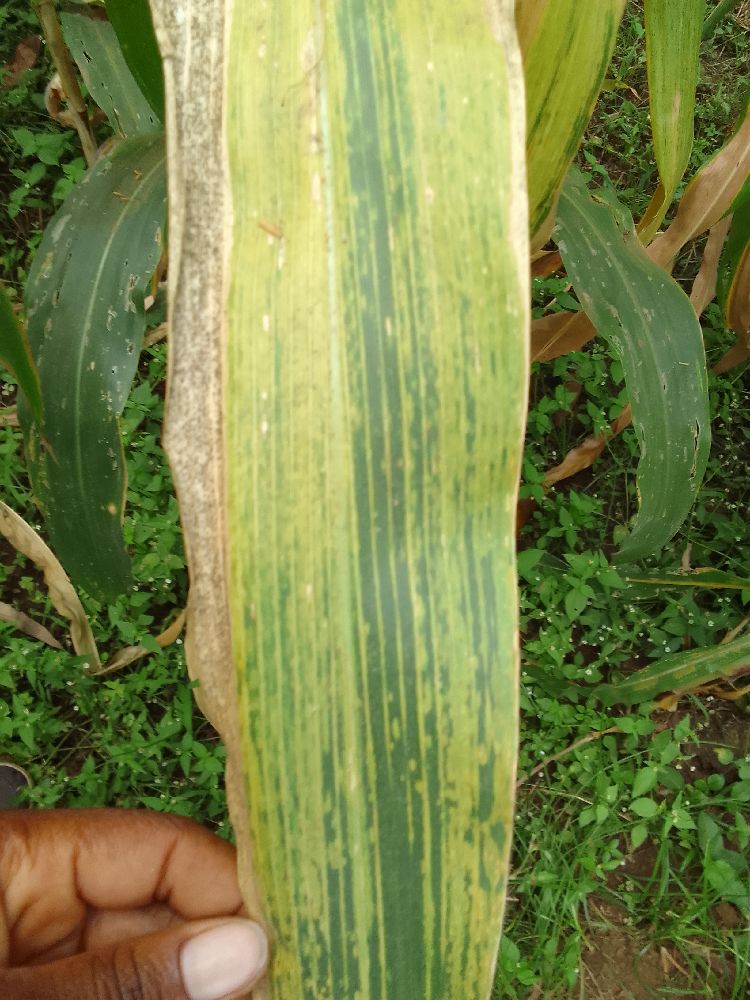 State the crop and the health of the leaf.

maize, maize lethal necrosis
